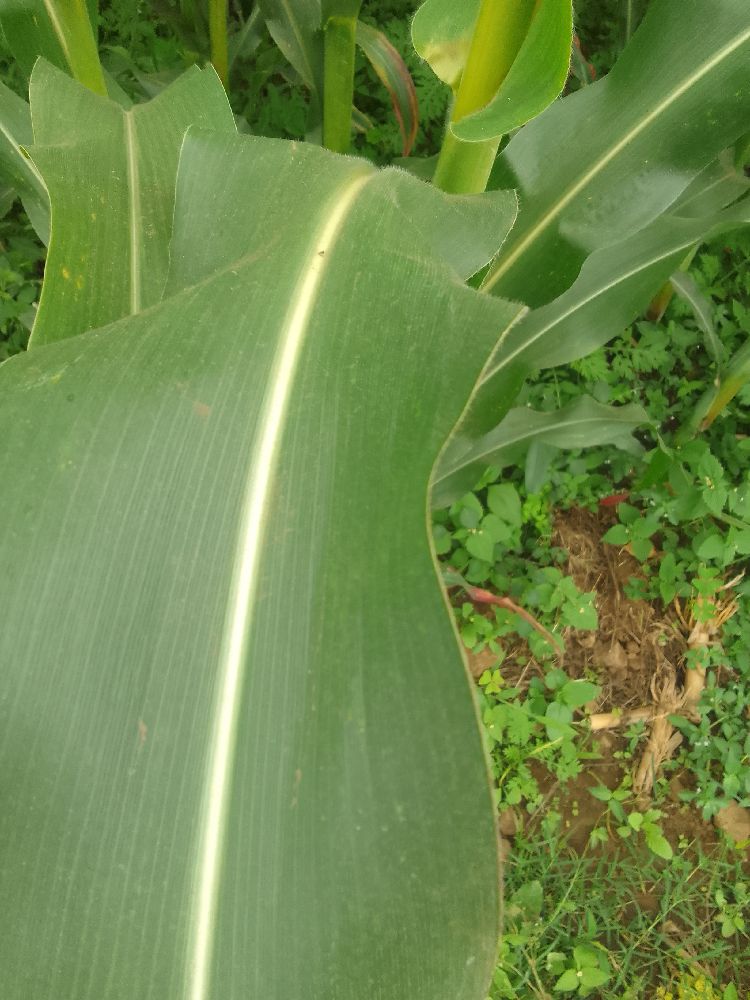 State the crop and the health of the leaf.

maize, healthy
